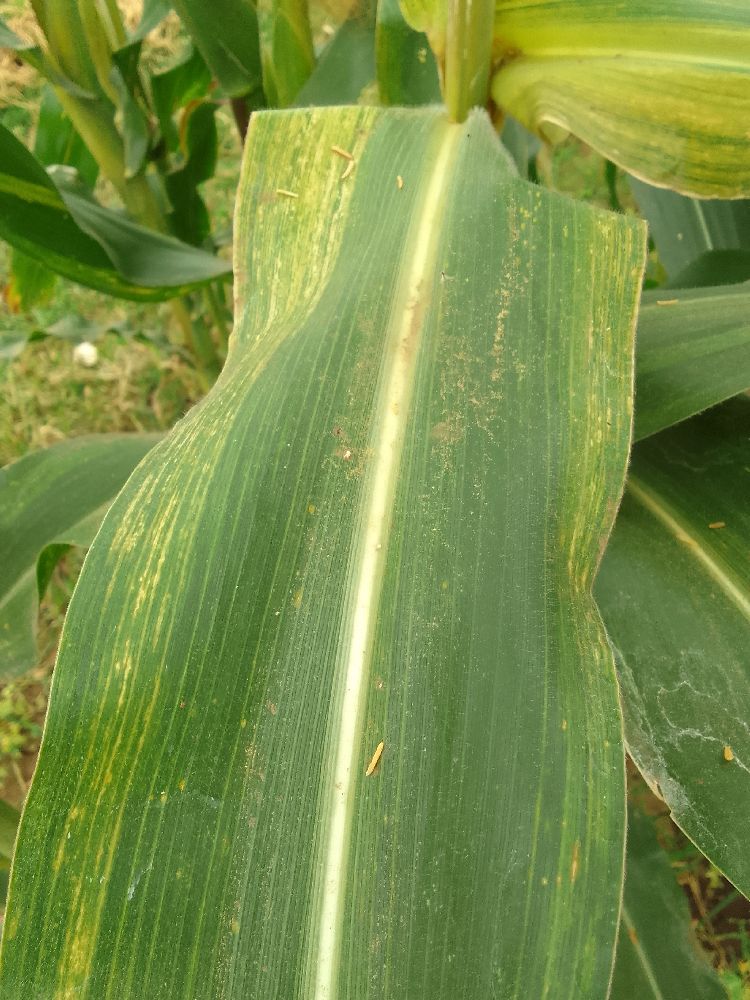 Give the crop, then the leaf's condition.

maize, maize lethal necrosis
